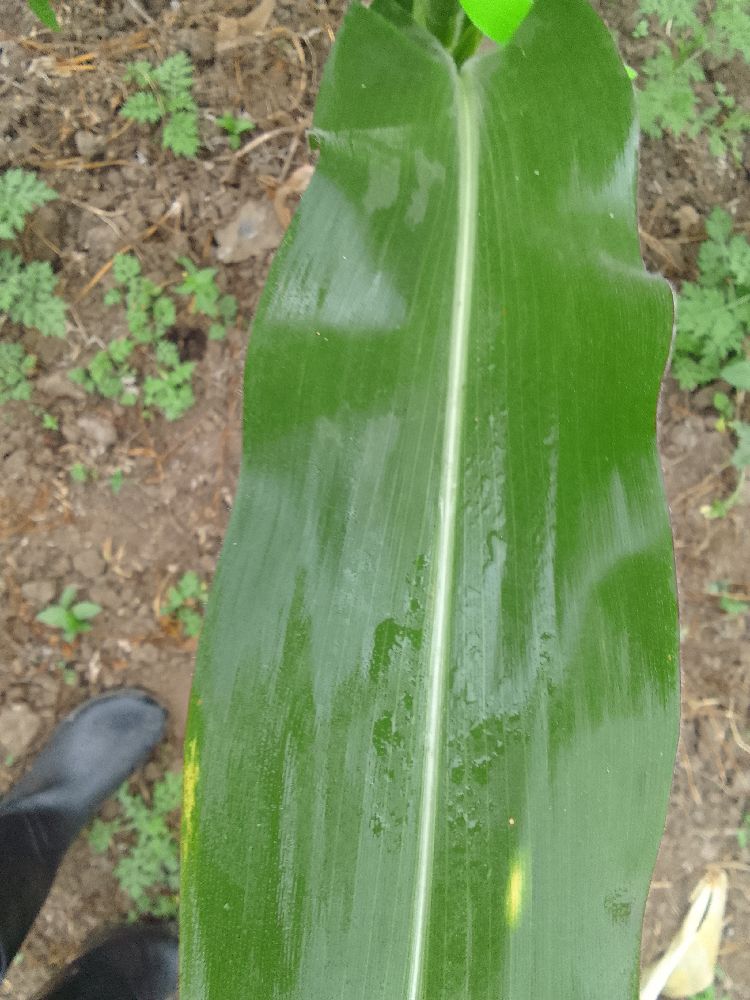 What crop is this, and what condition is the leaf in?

maize, healthy
